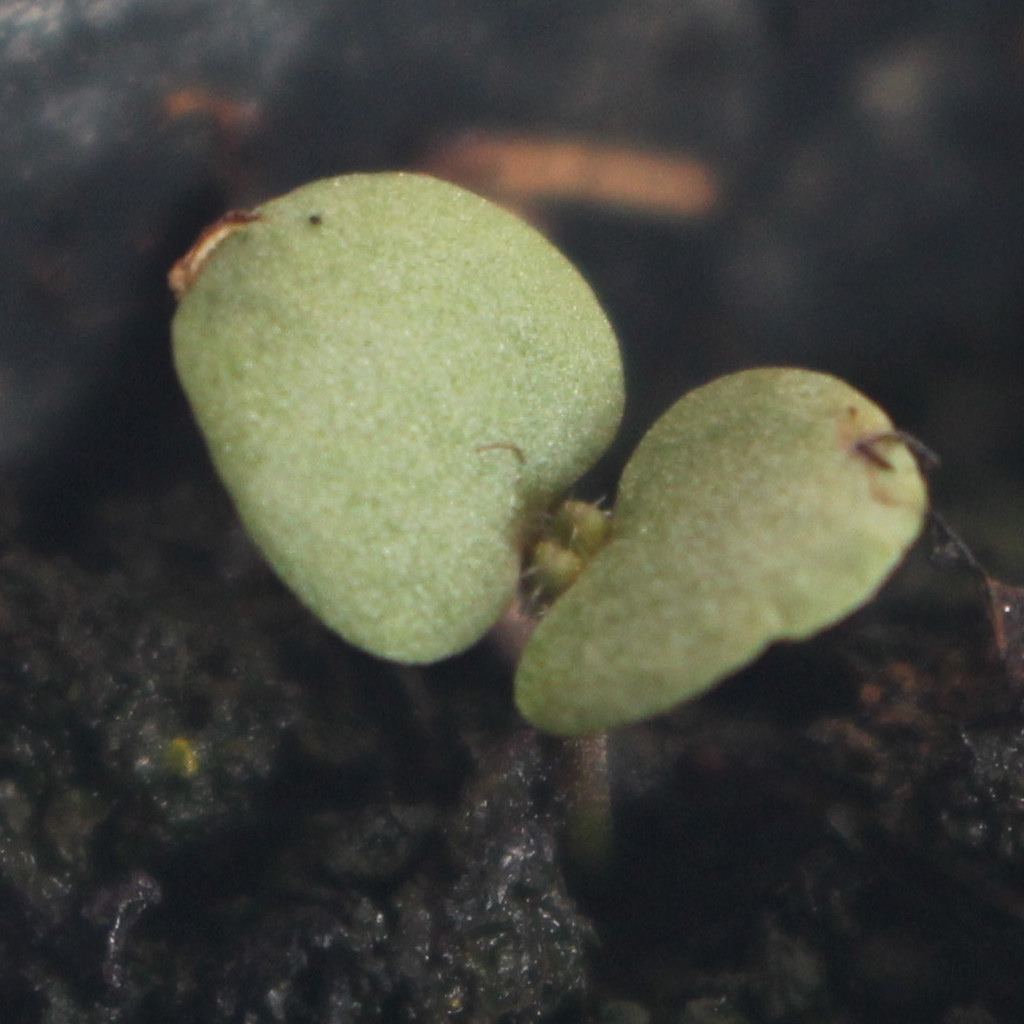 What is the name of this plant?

Veronica persica
